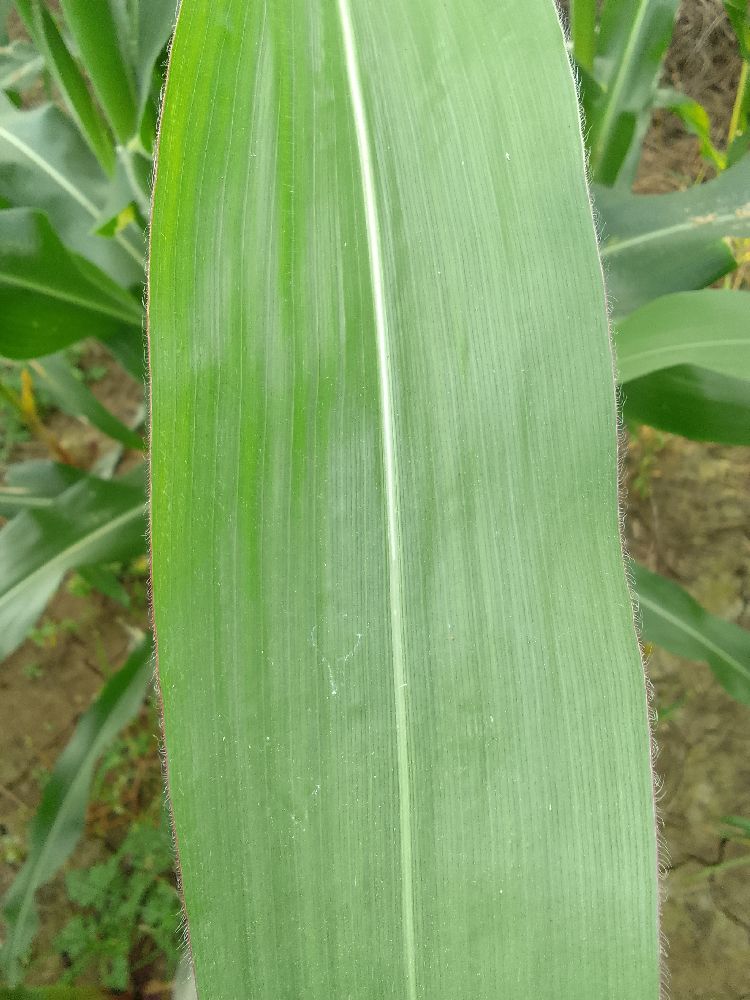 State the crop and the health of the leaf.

maize, healthy
